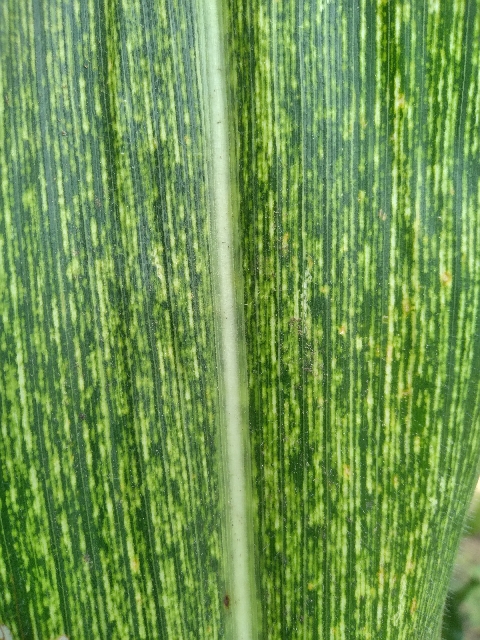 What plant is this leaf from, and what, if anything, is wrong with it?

maize, maize streak virus
